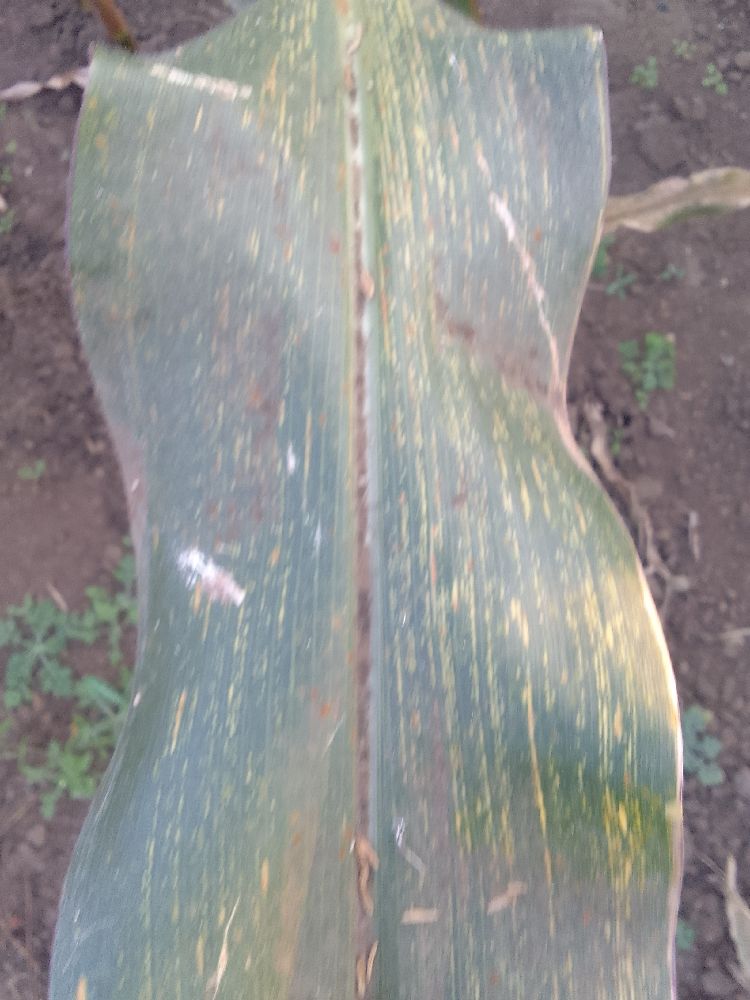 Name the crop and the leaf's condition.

maize, maize streak virus
